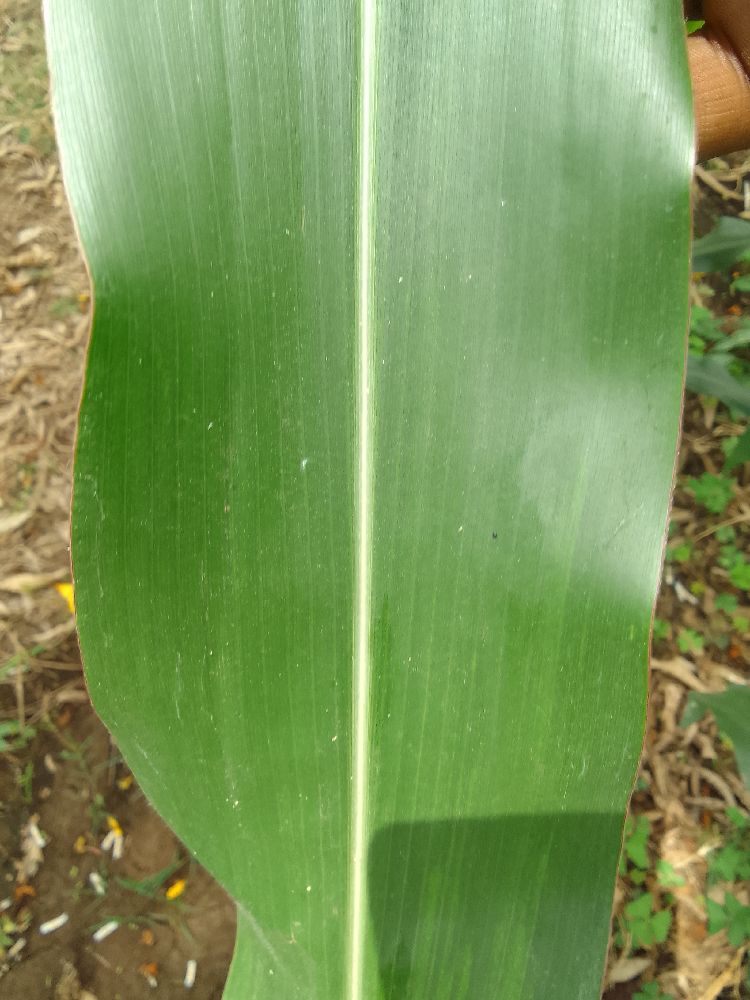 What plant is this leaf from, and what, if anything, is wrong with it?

maize, healthy
